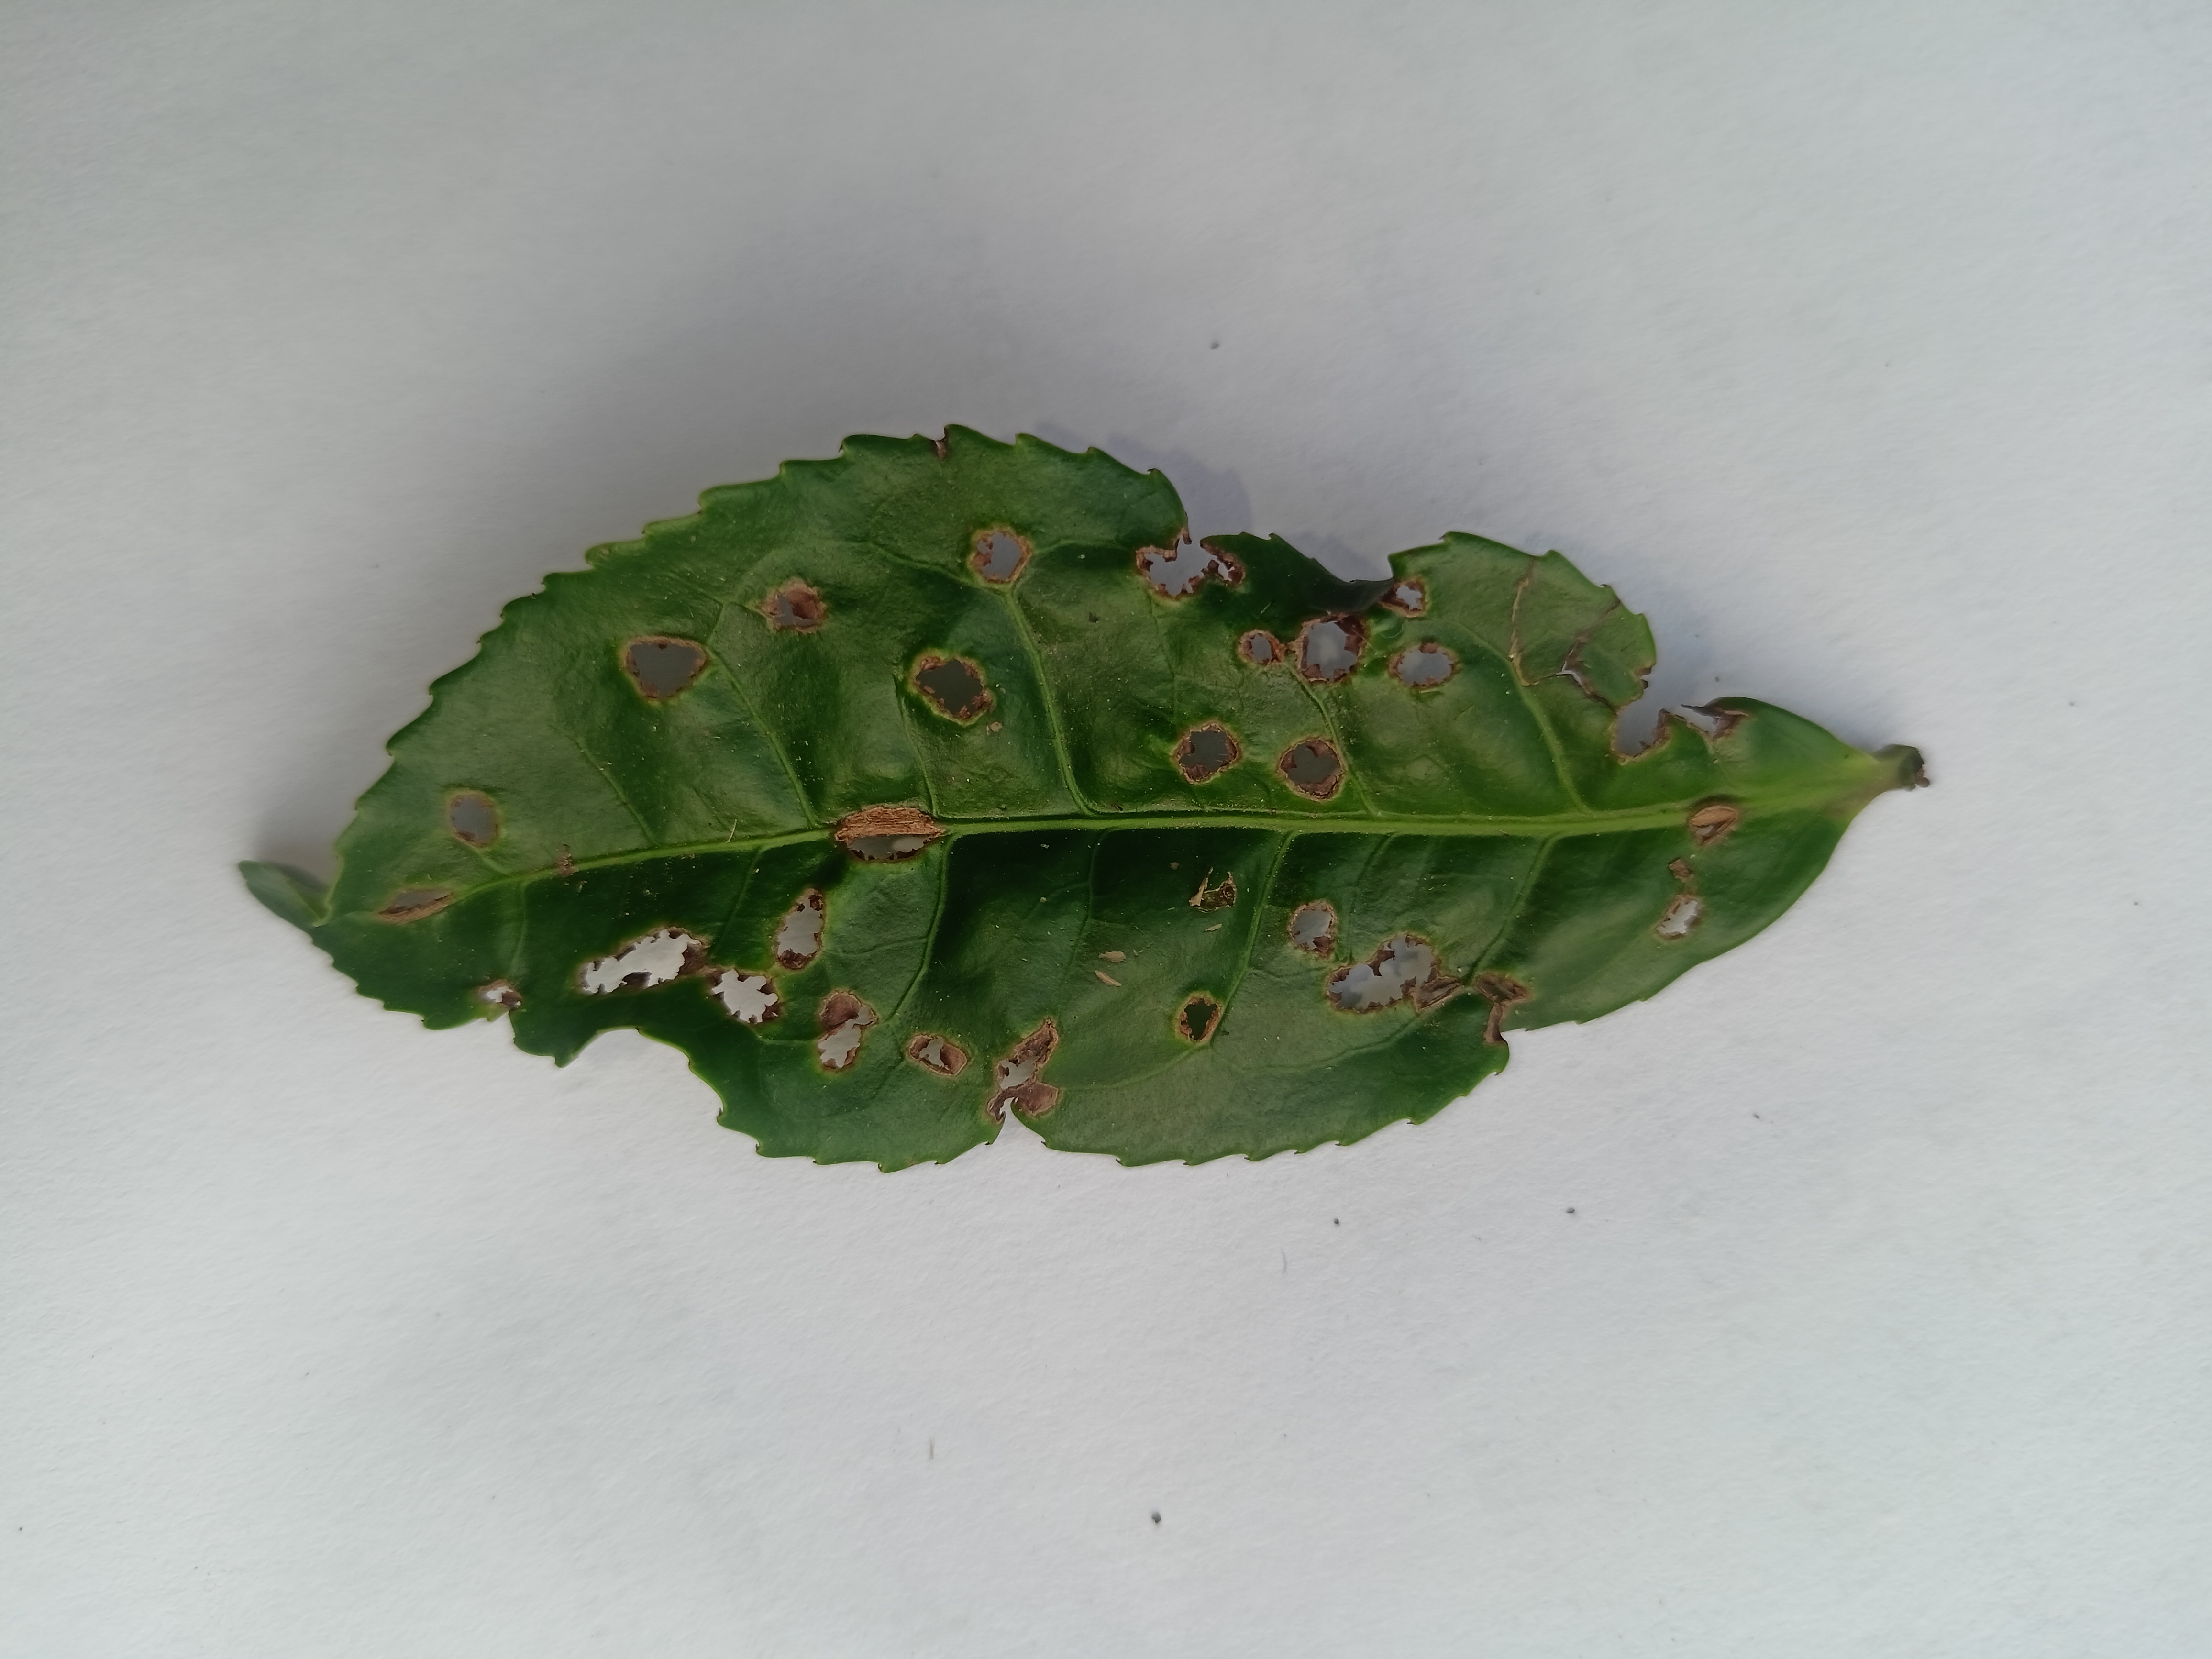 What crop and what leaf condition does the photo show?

tea, helopeltis
